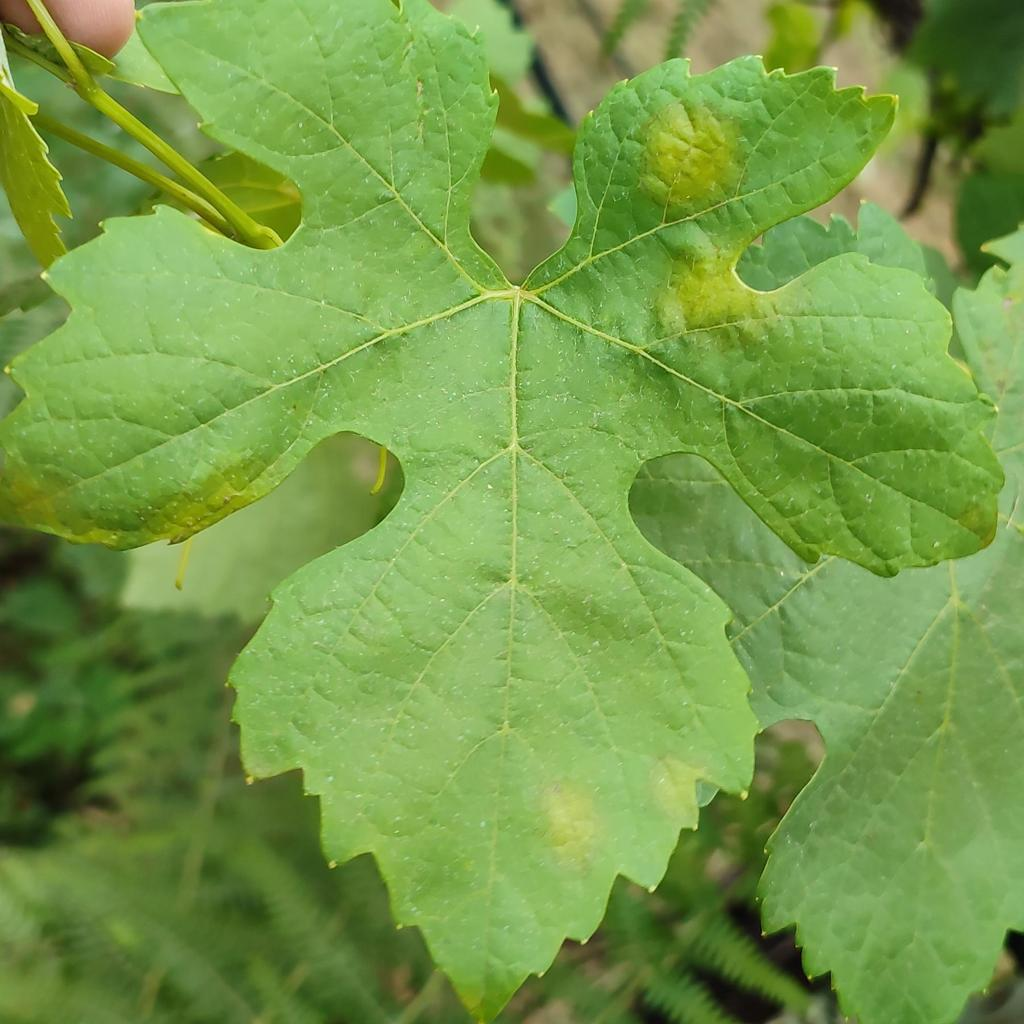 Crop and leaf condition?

grapevine, downy mildew
